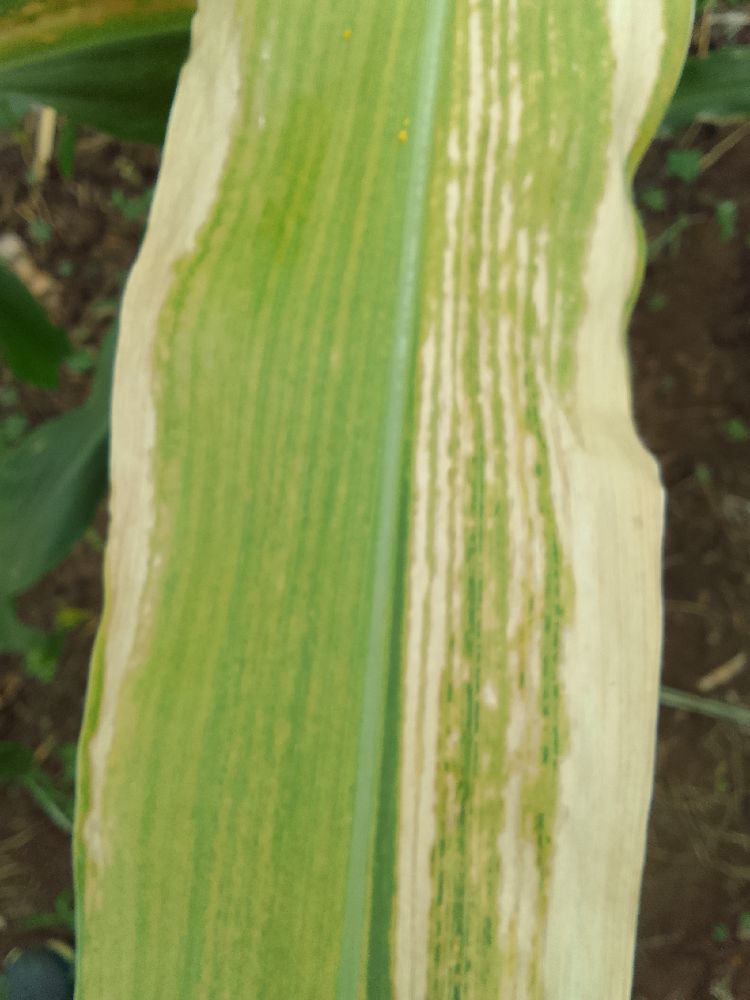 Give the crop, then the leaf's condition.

maize, maize lethal necrosis
